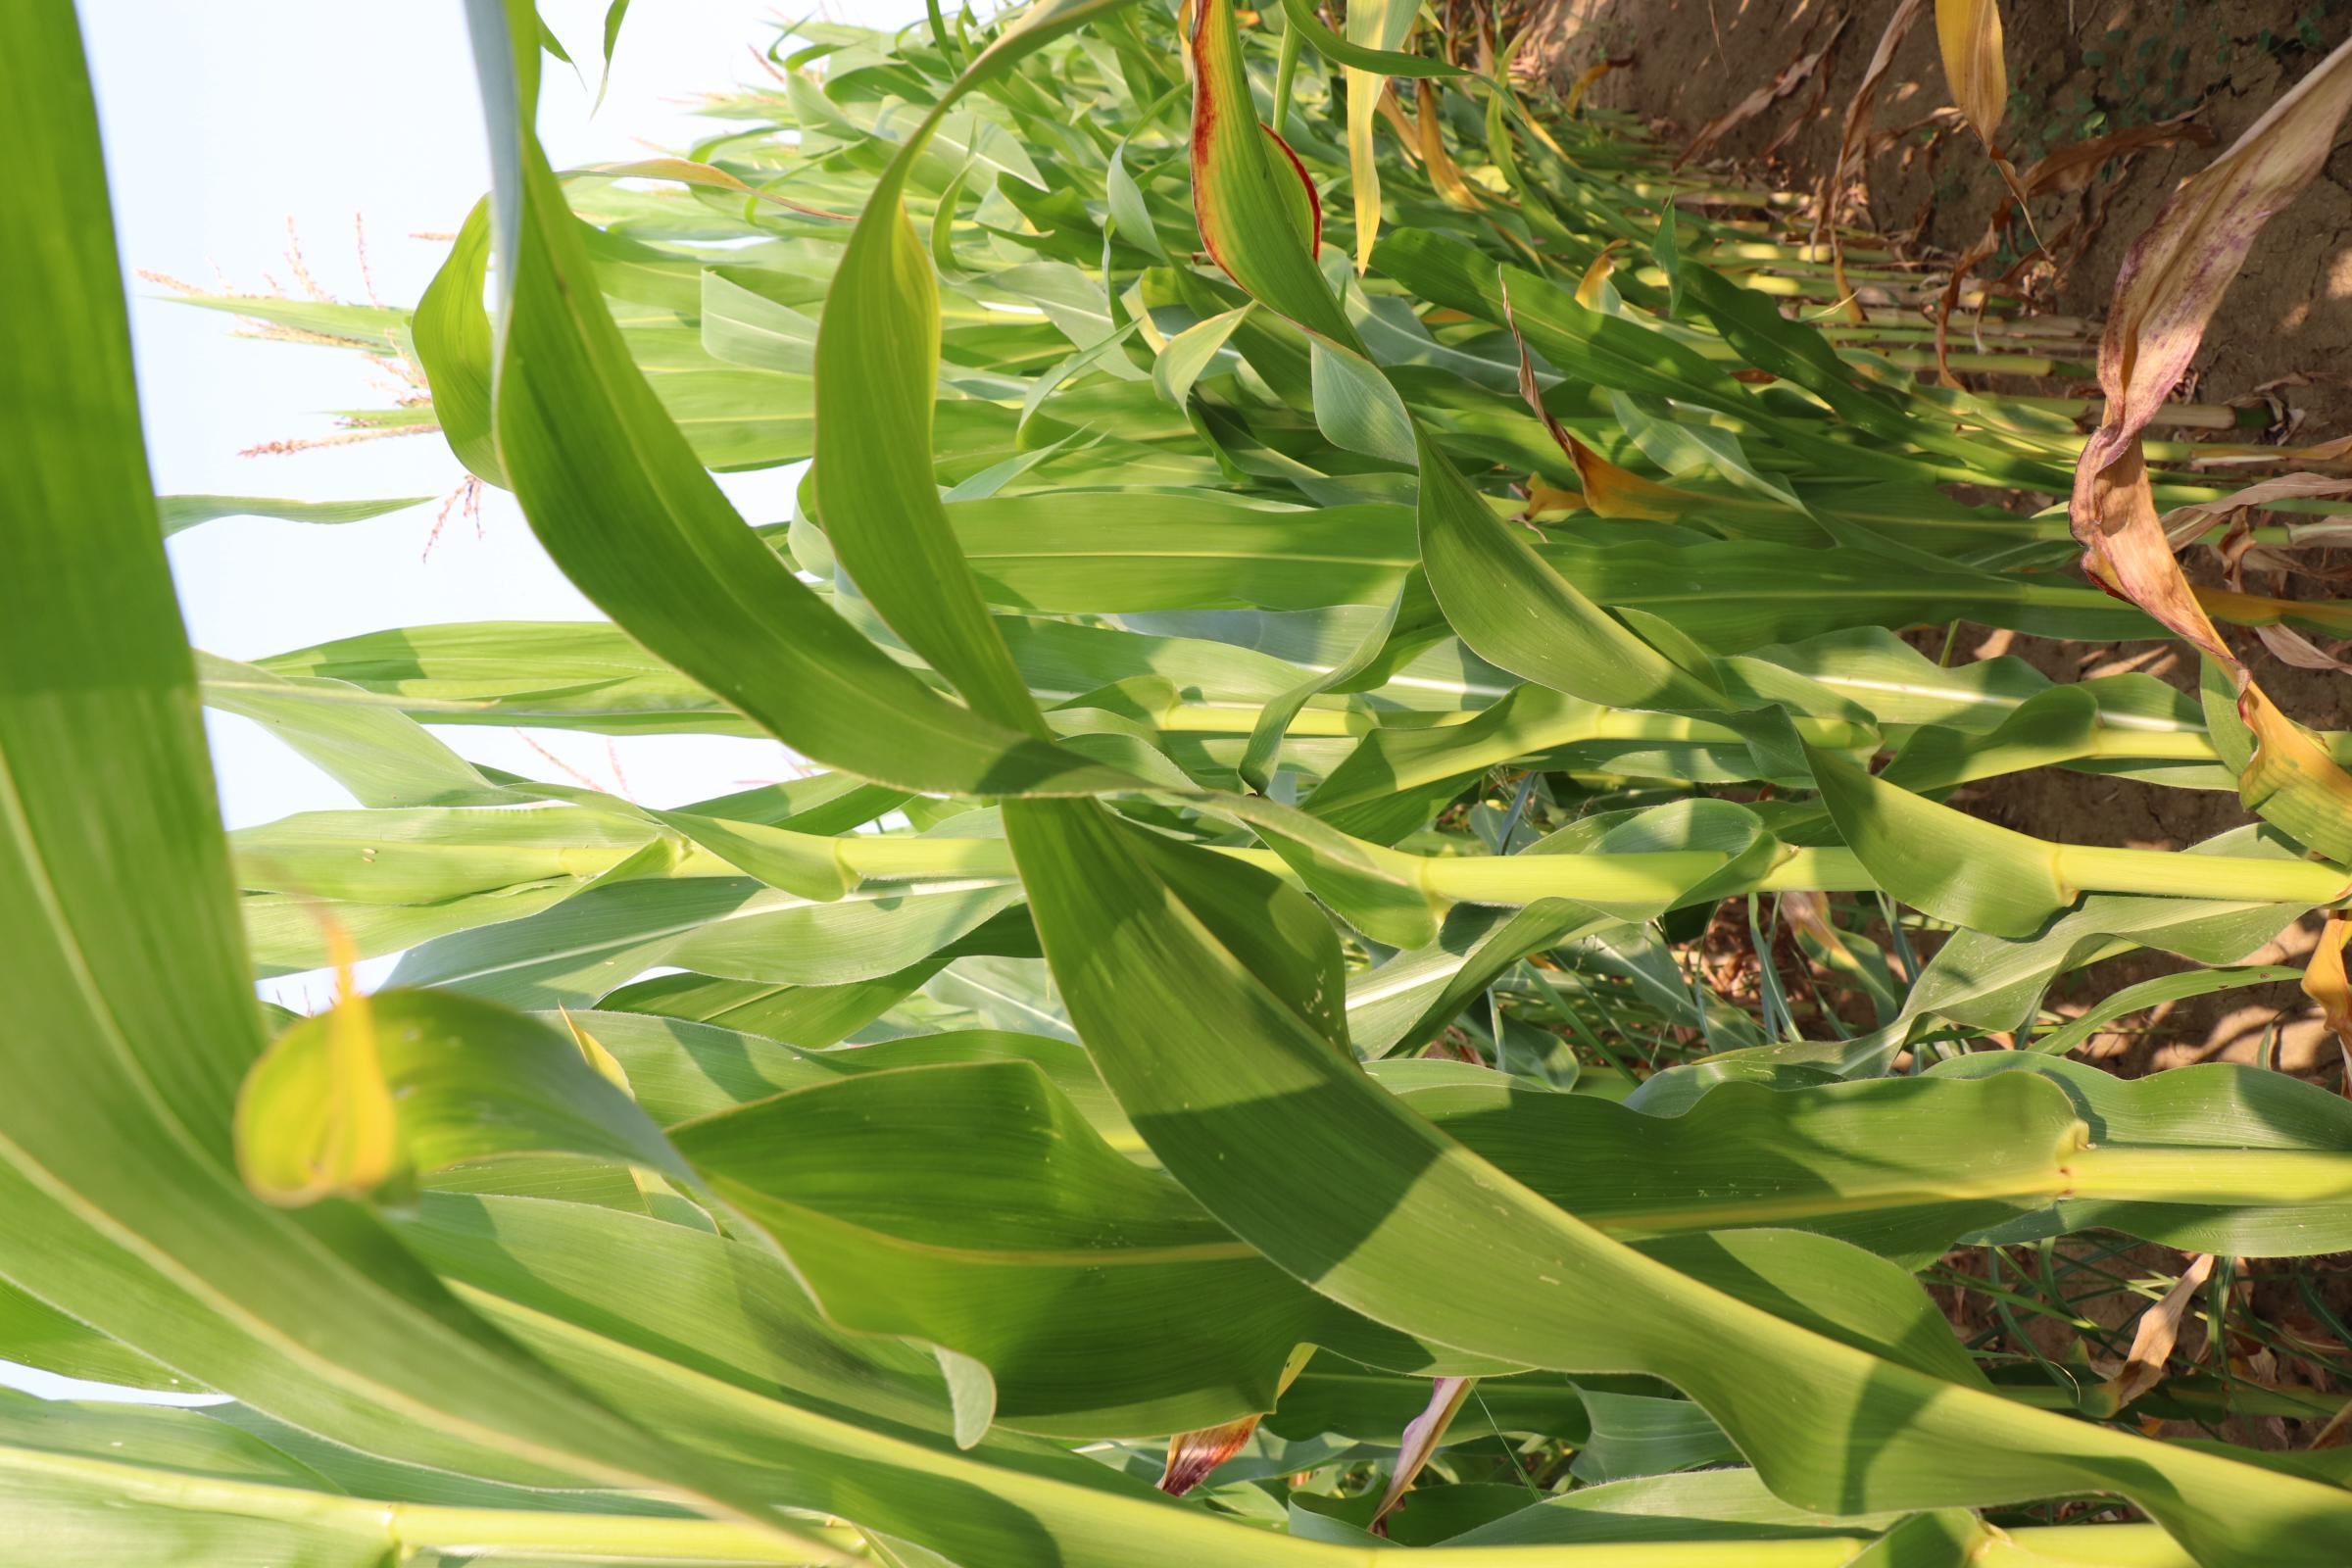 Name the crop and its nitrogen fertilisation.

maize, no added nitrogen
